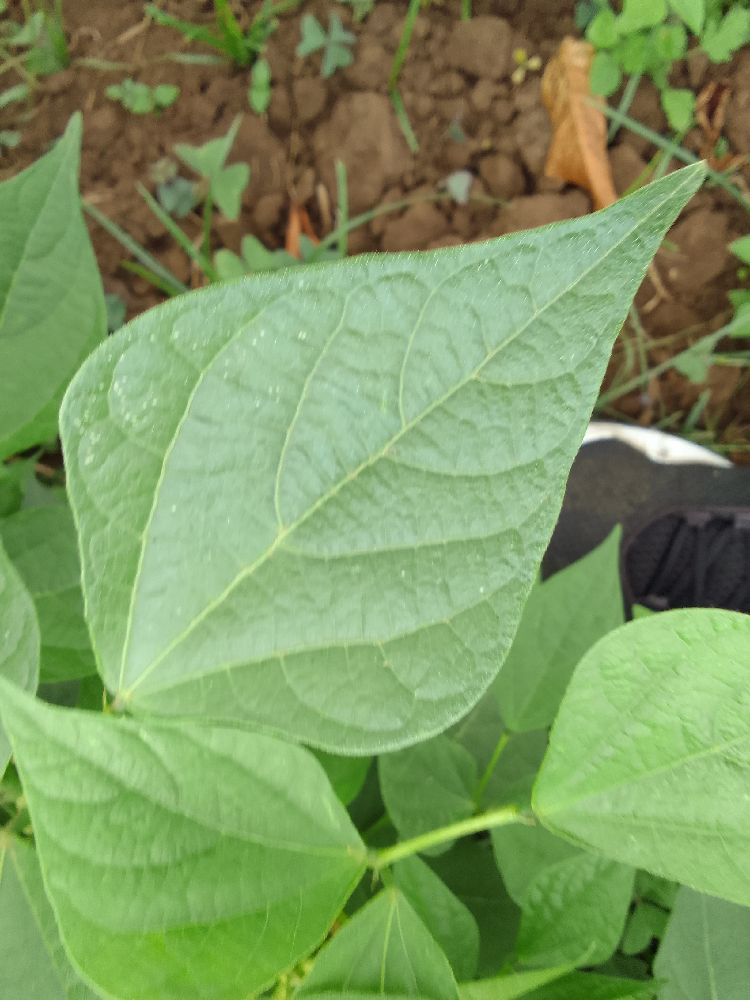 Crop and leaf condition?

common bean, healthy
